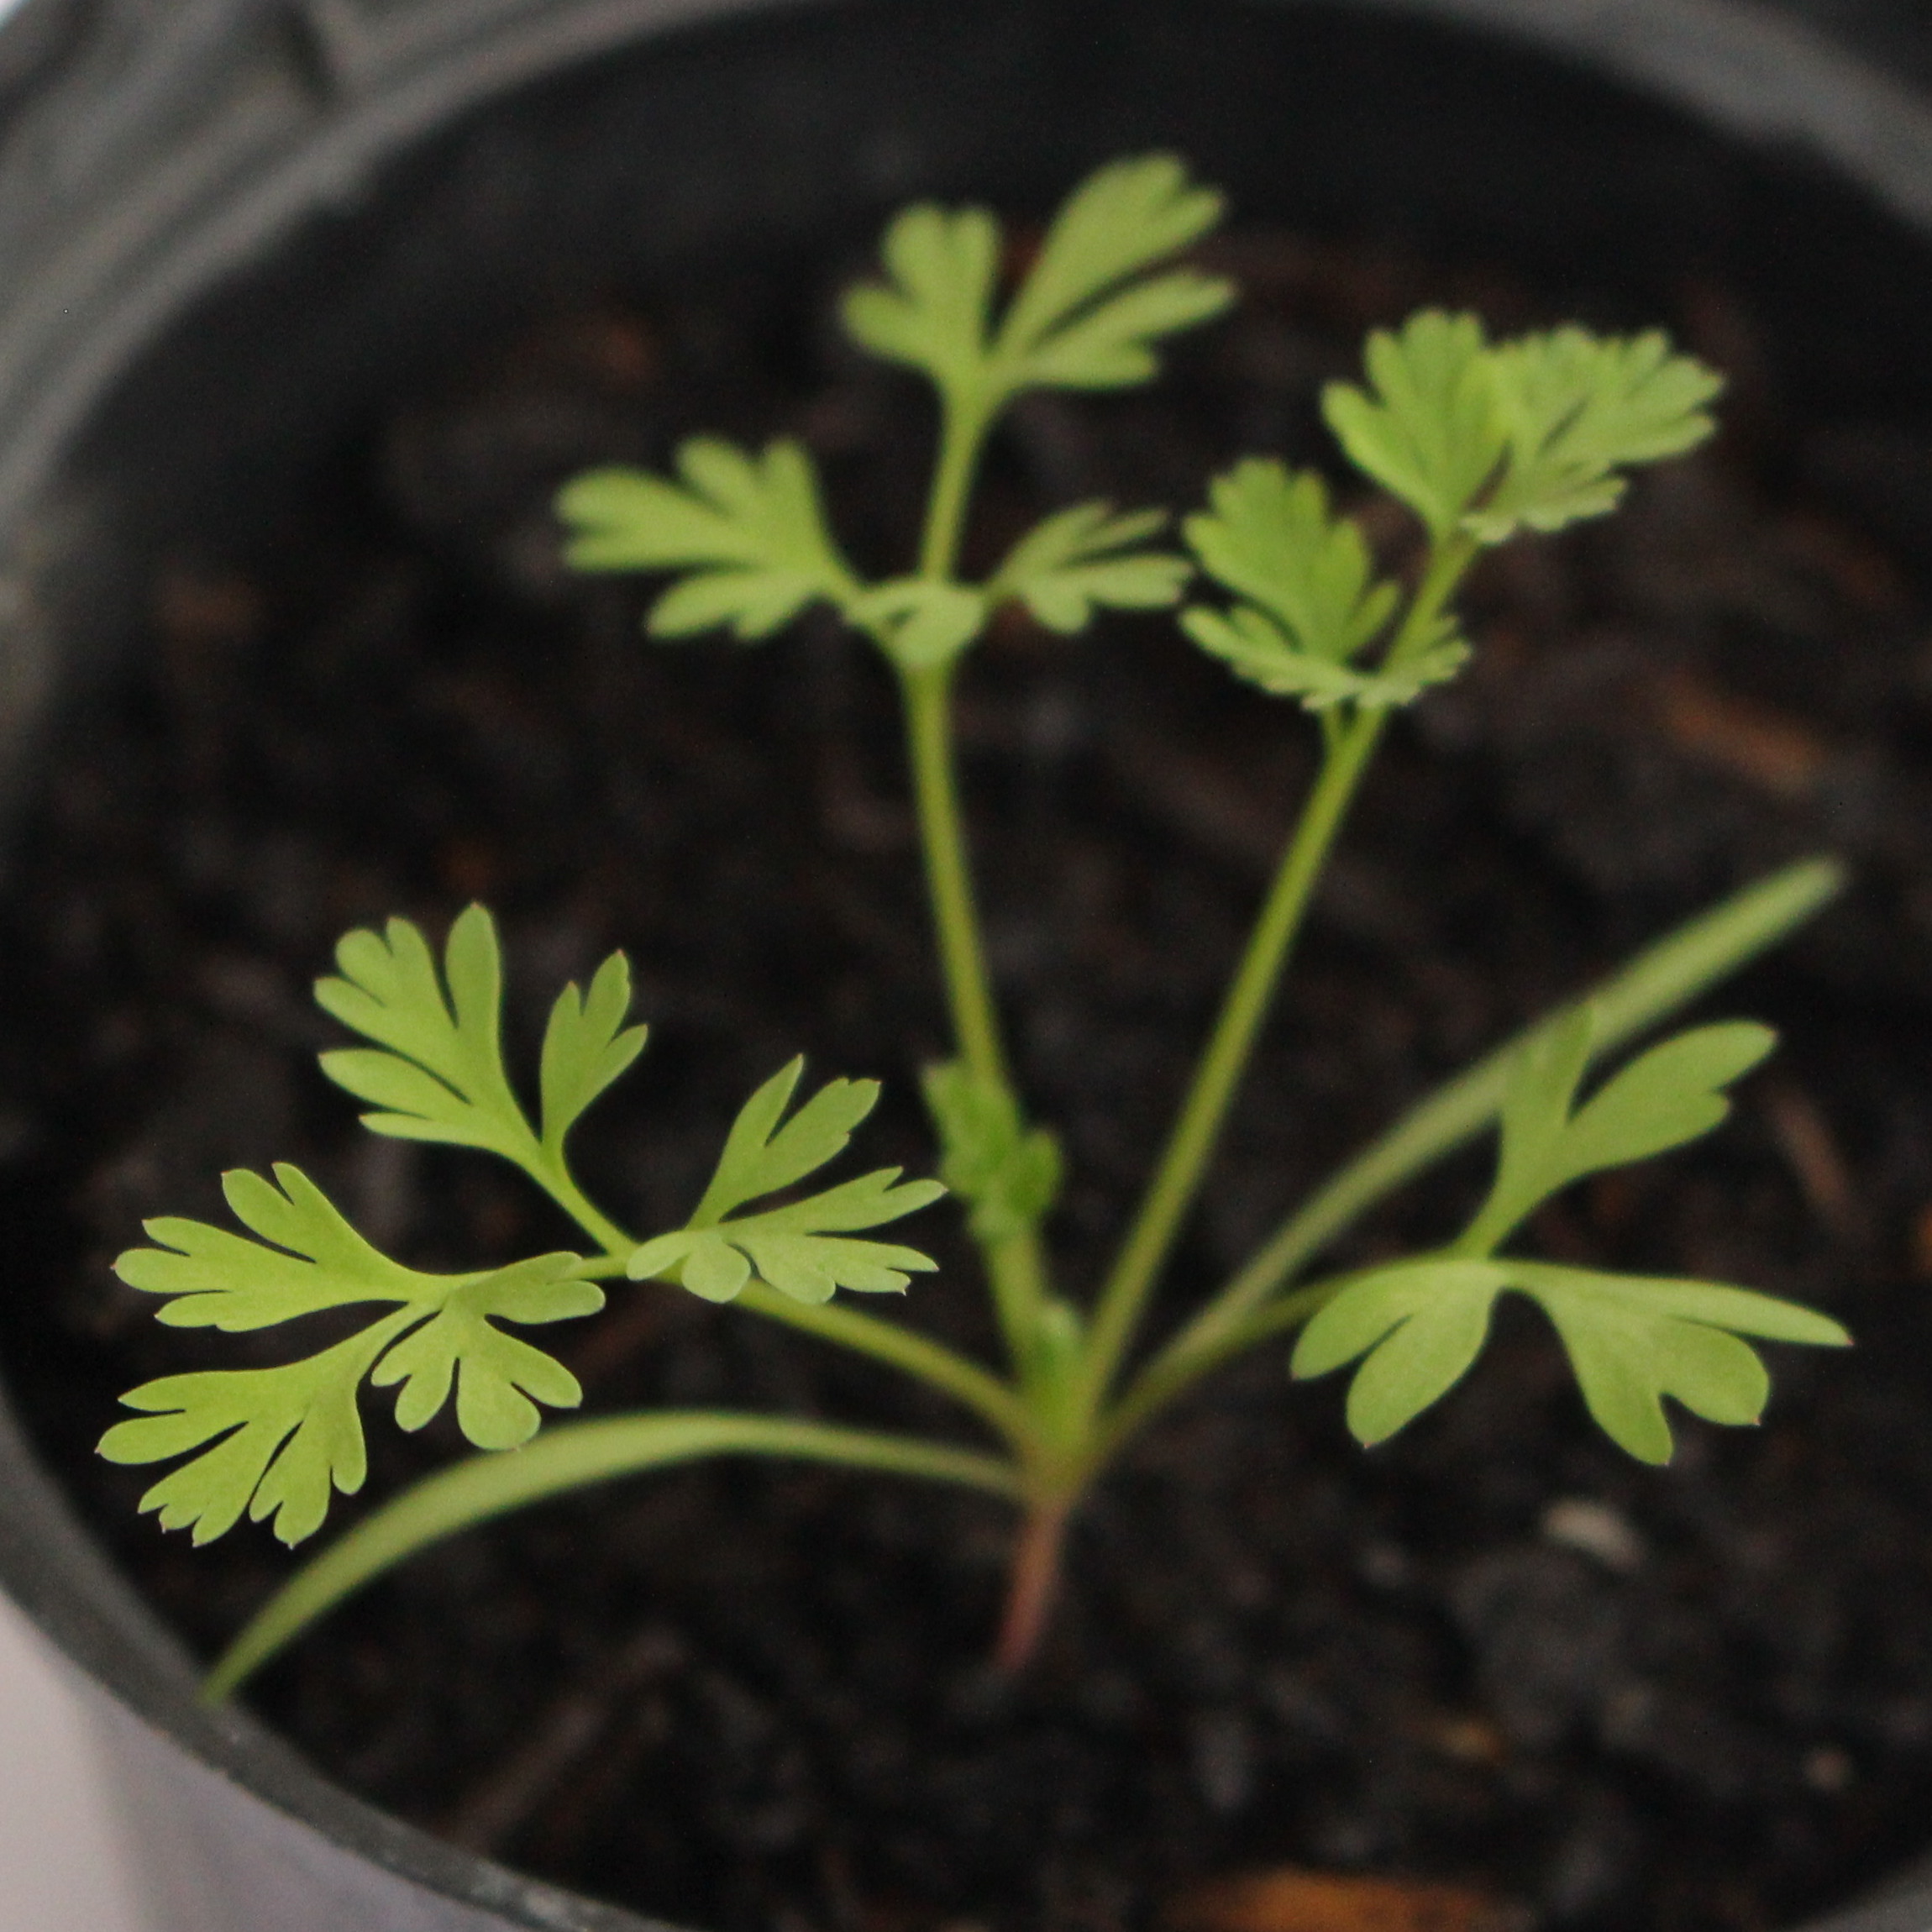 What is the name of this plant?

Fumaria officinalis
